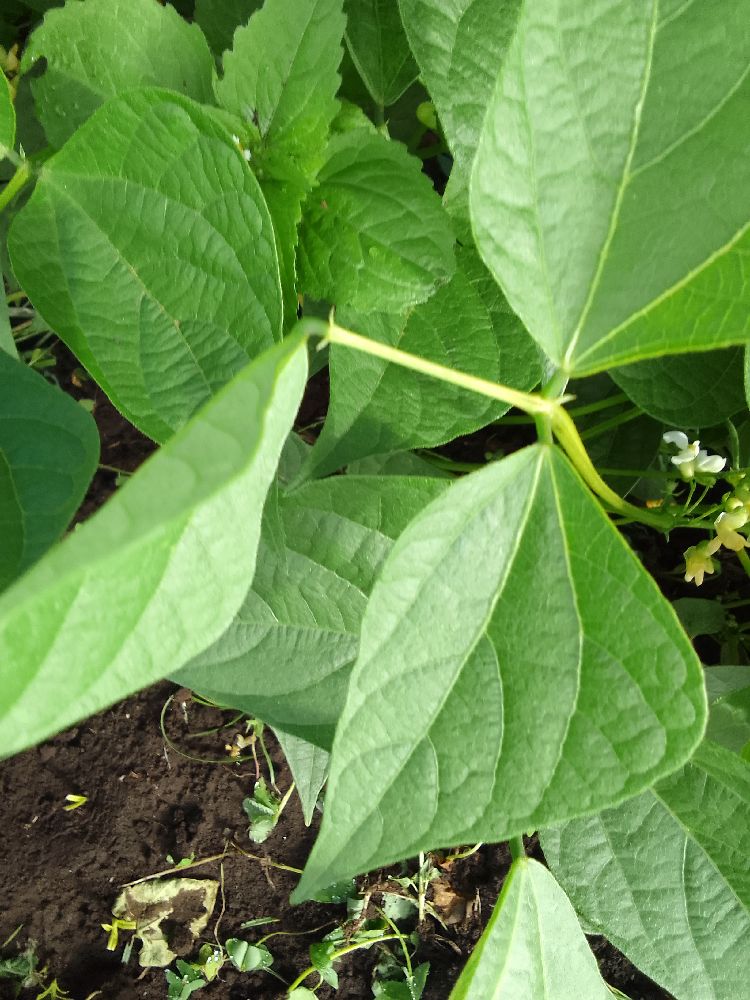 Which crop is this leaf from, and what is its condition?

common bean, healthy
